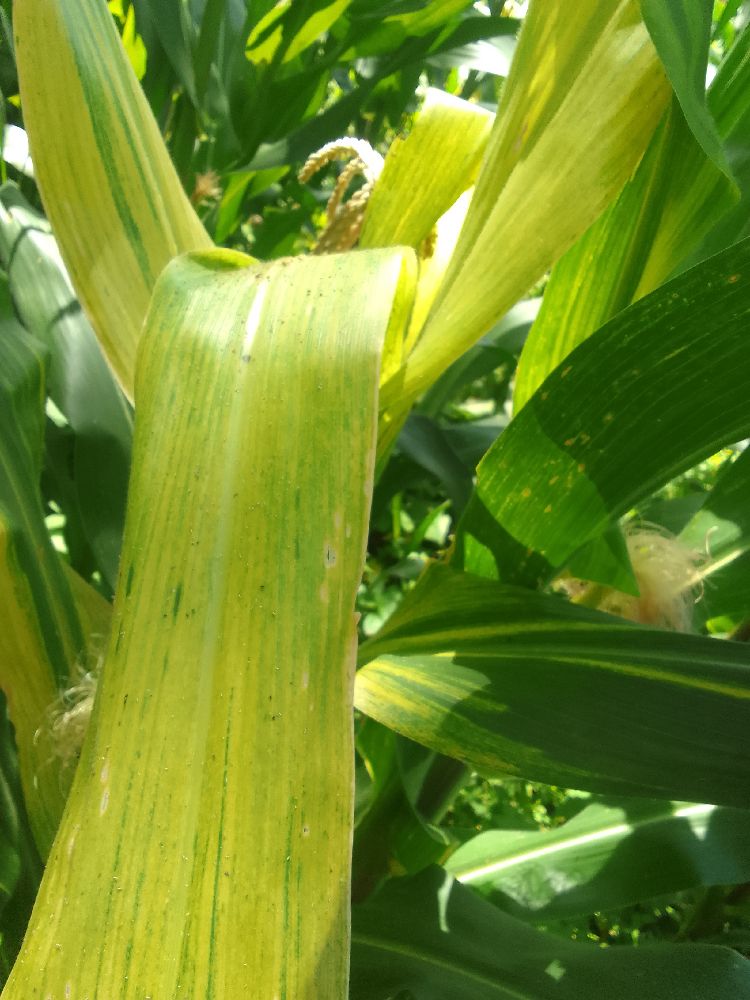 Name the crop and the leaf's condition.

maize, maize lethal necrosis
